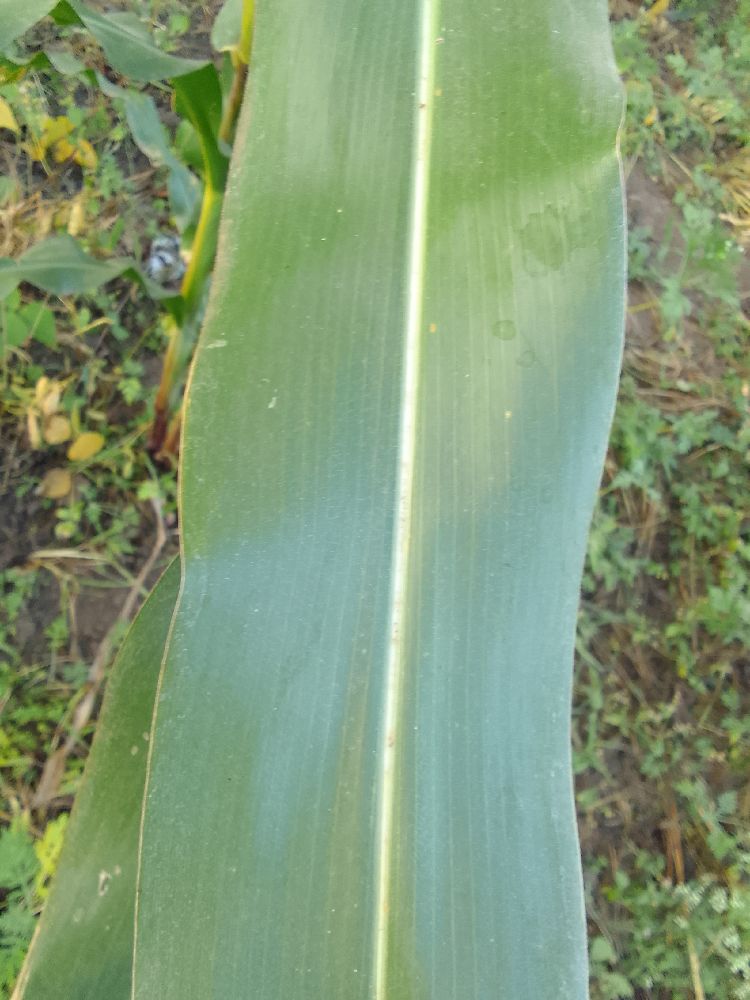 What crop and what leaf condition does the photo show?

maize, healthy
